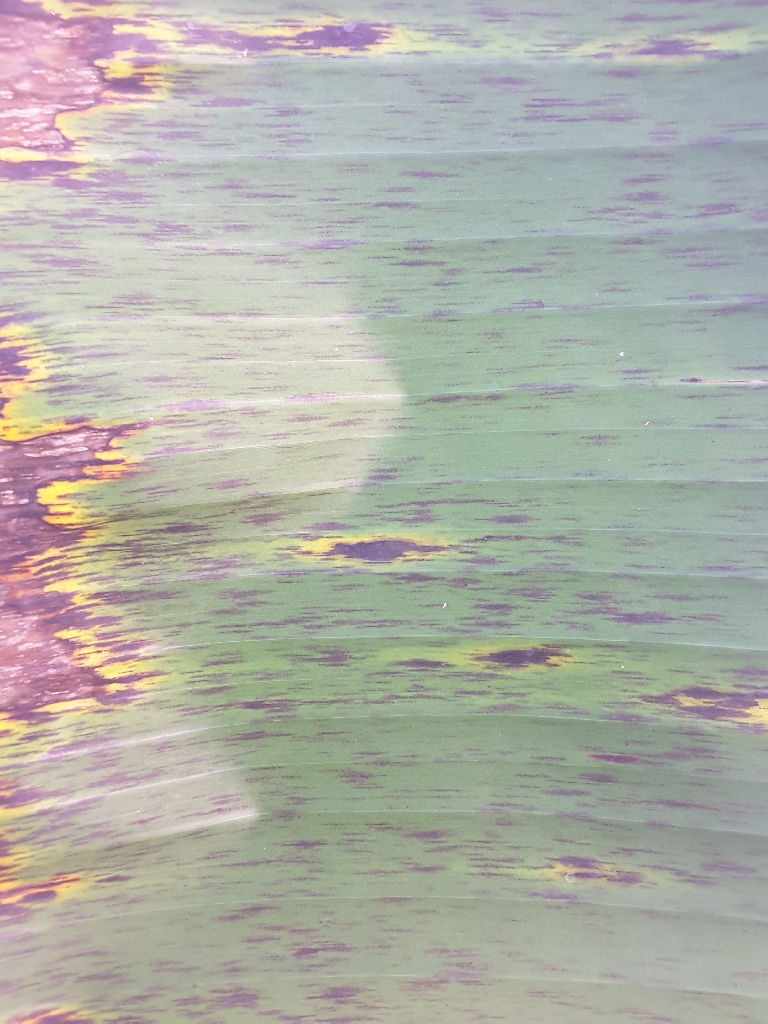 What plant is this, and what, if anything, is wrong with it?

banana, black sigatoka
